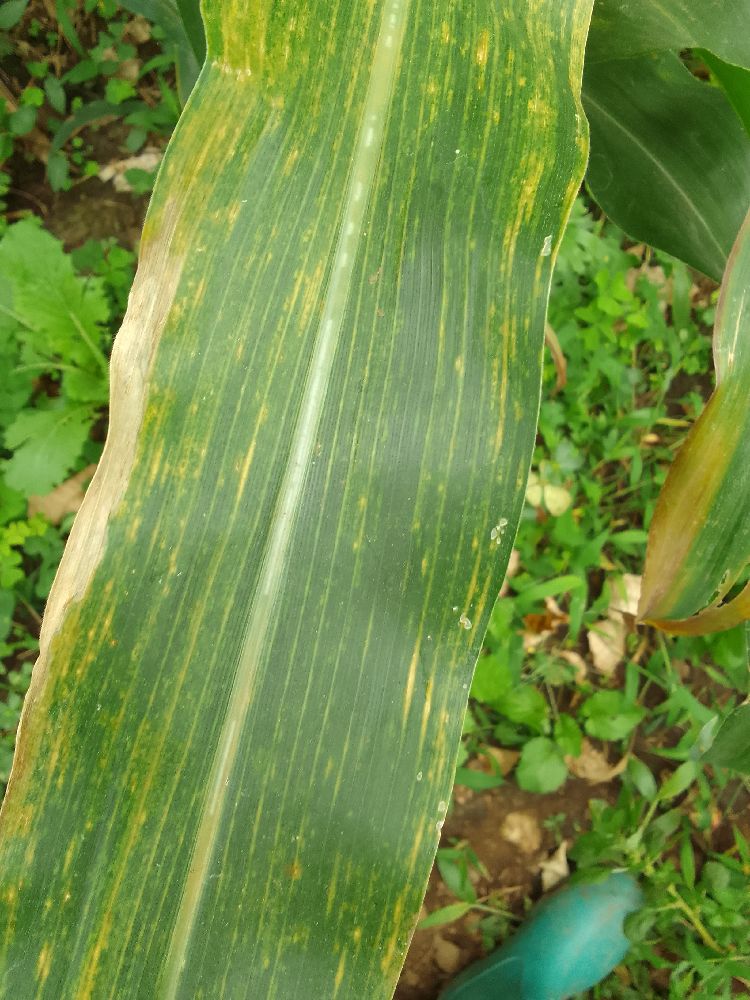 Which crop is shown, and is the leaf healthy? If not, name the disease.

maize, maize lethal necrosis
